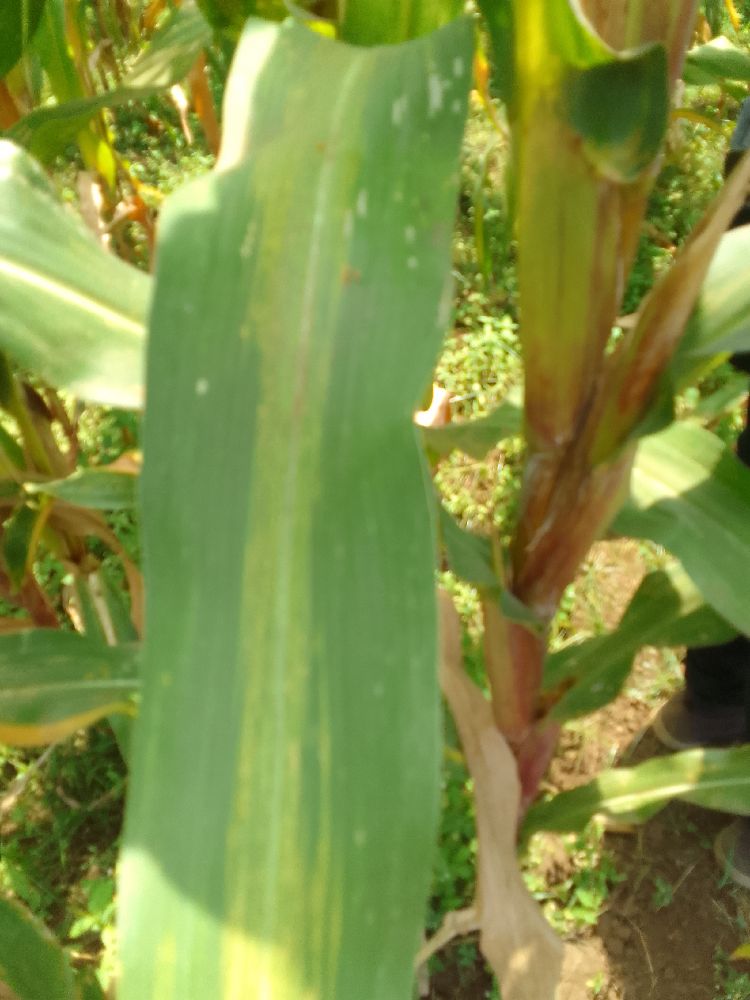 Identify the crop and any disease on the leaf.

maize, maize lethal necrosis
